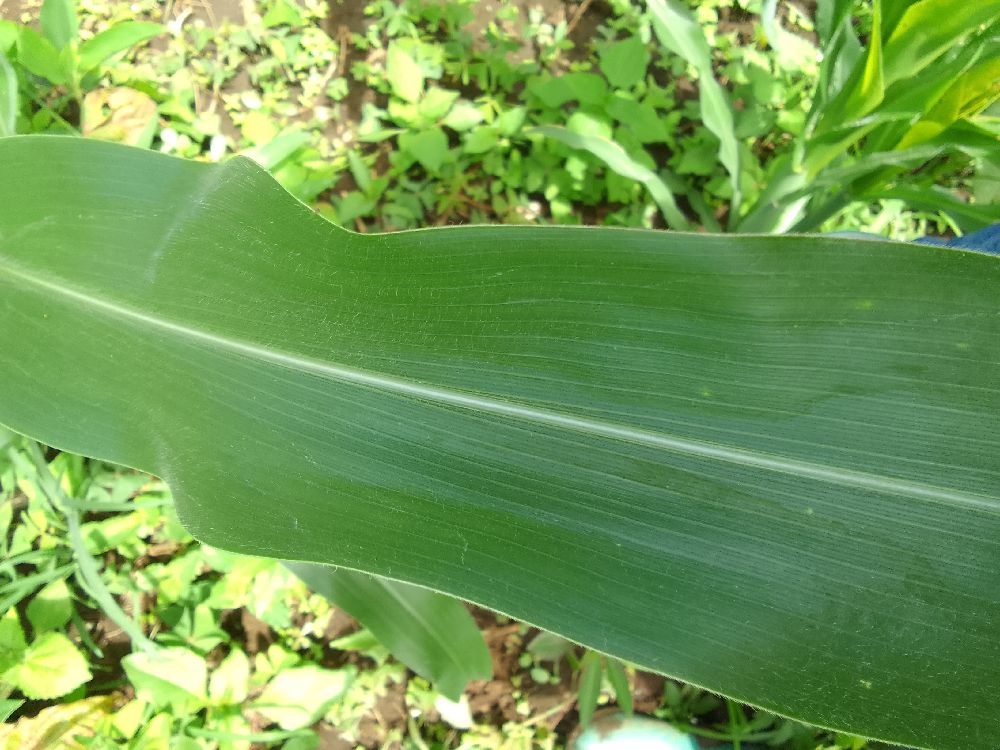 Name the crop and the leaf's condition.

maize, healthy
